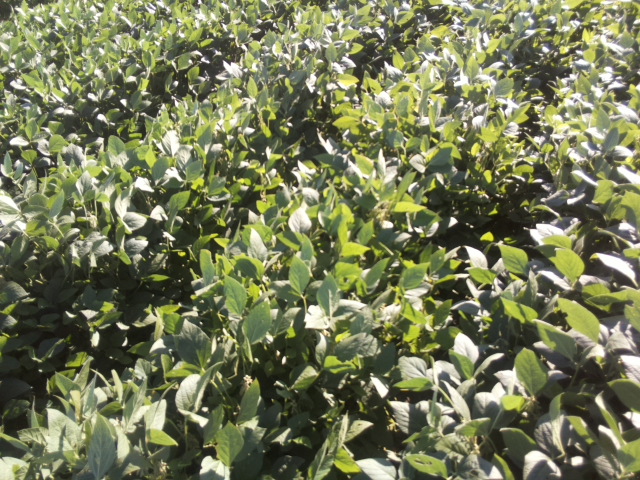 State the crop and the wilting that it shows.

soybean, slight leaflet or petiole turgor loss in upper canopy
